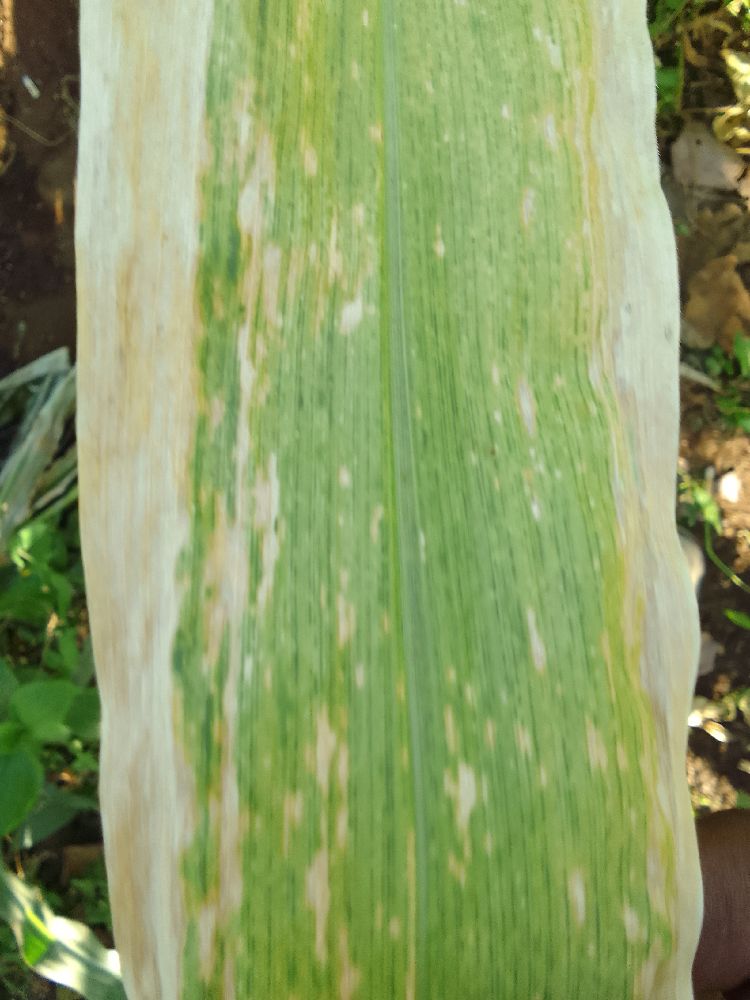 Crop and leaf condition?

maize, maize lethal necrosis
